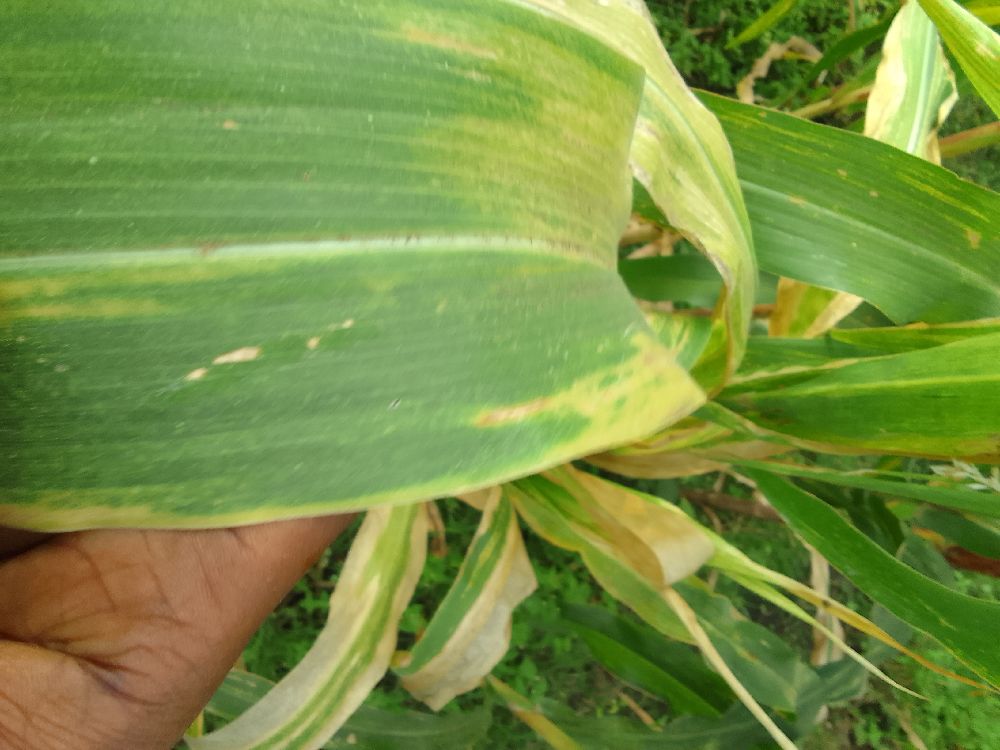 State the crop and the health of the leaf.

maize, maize lethal necrosis
